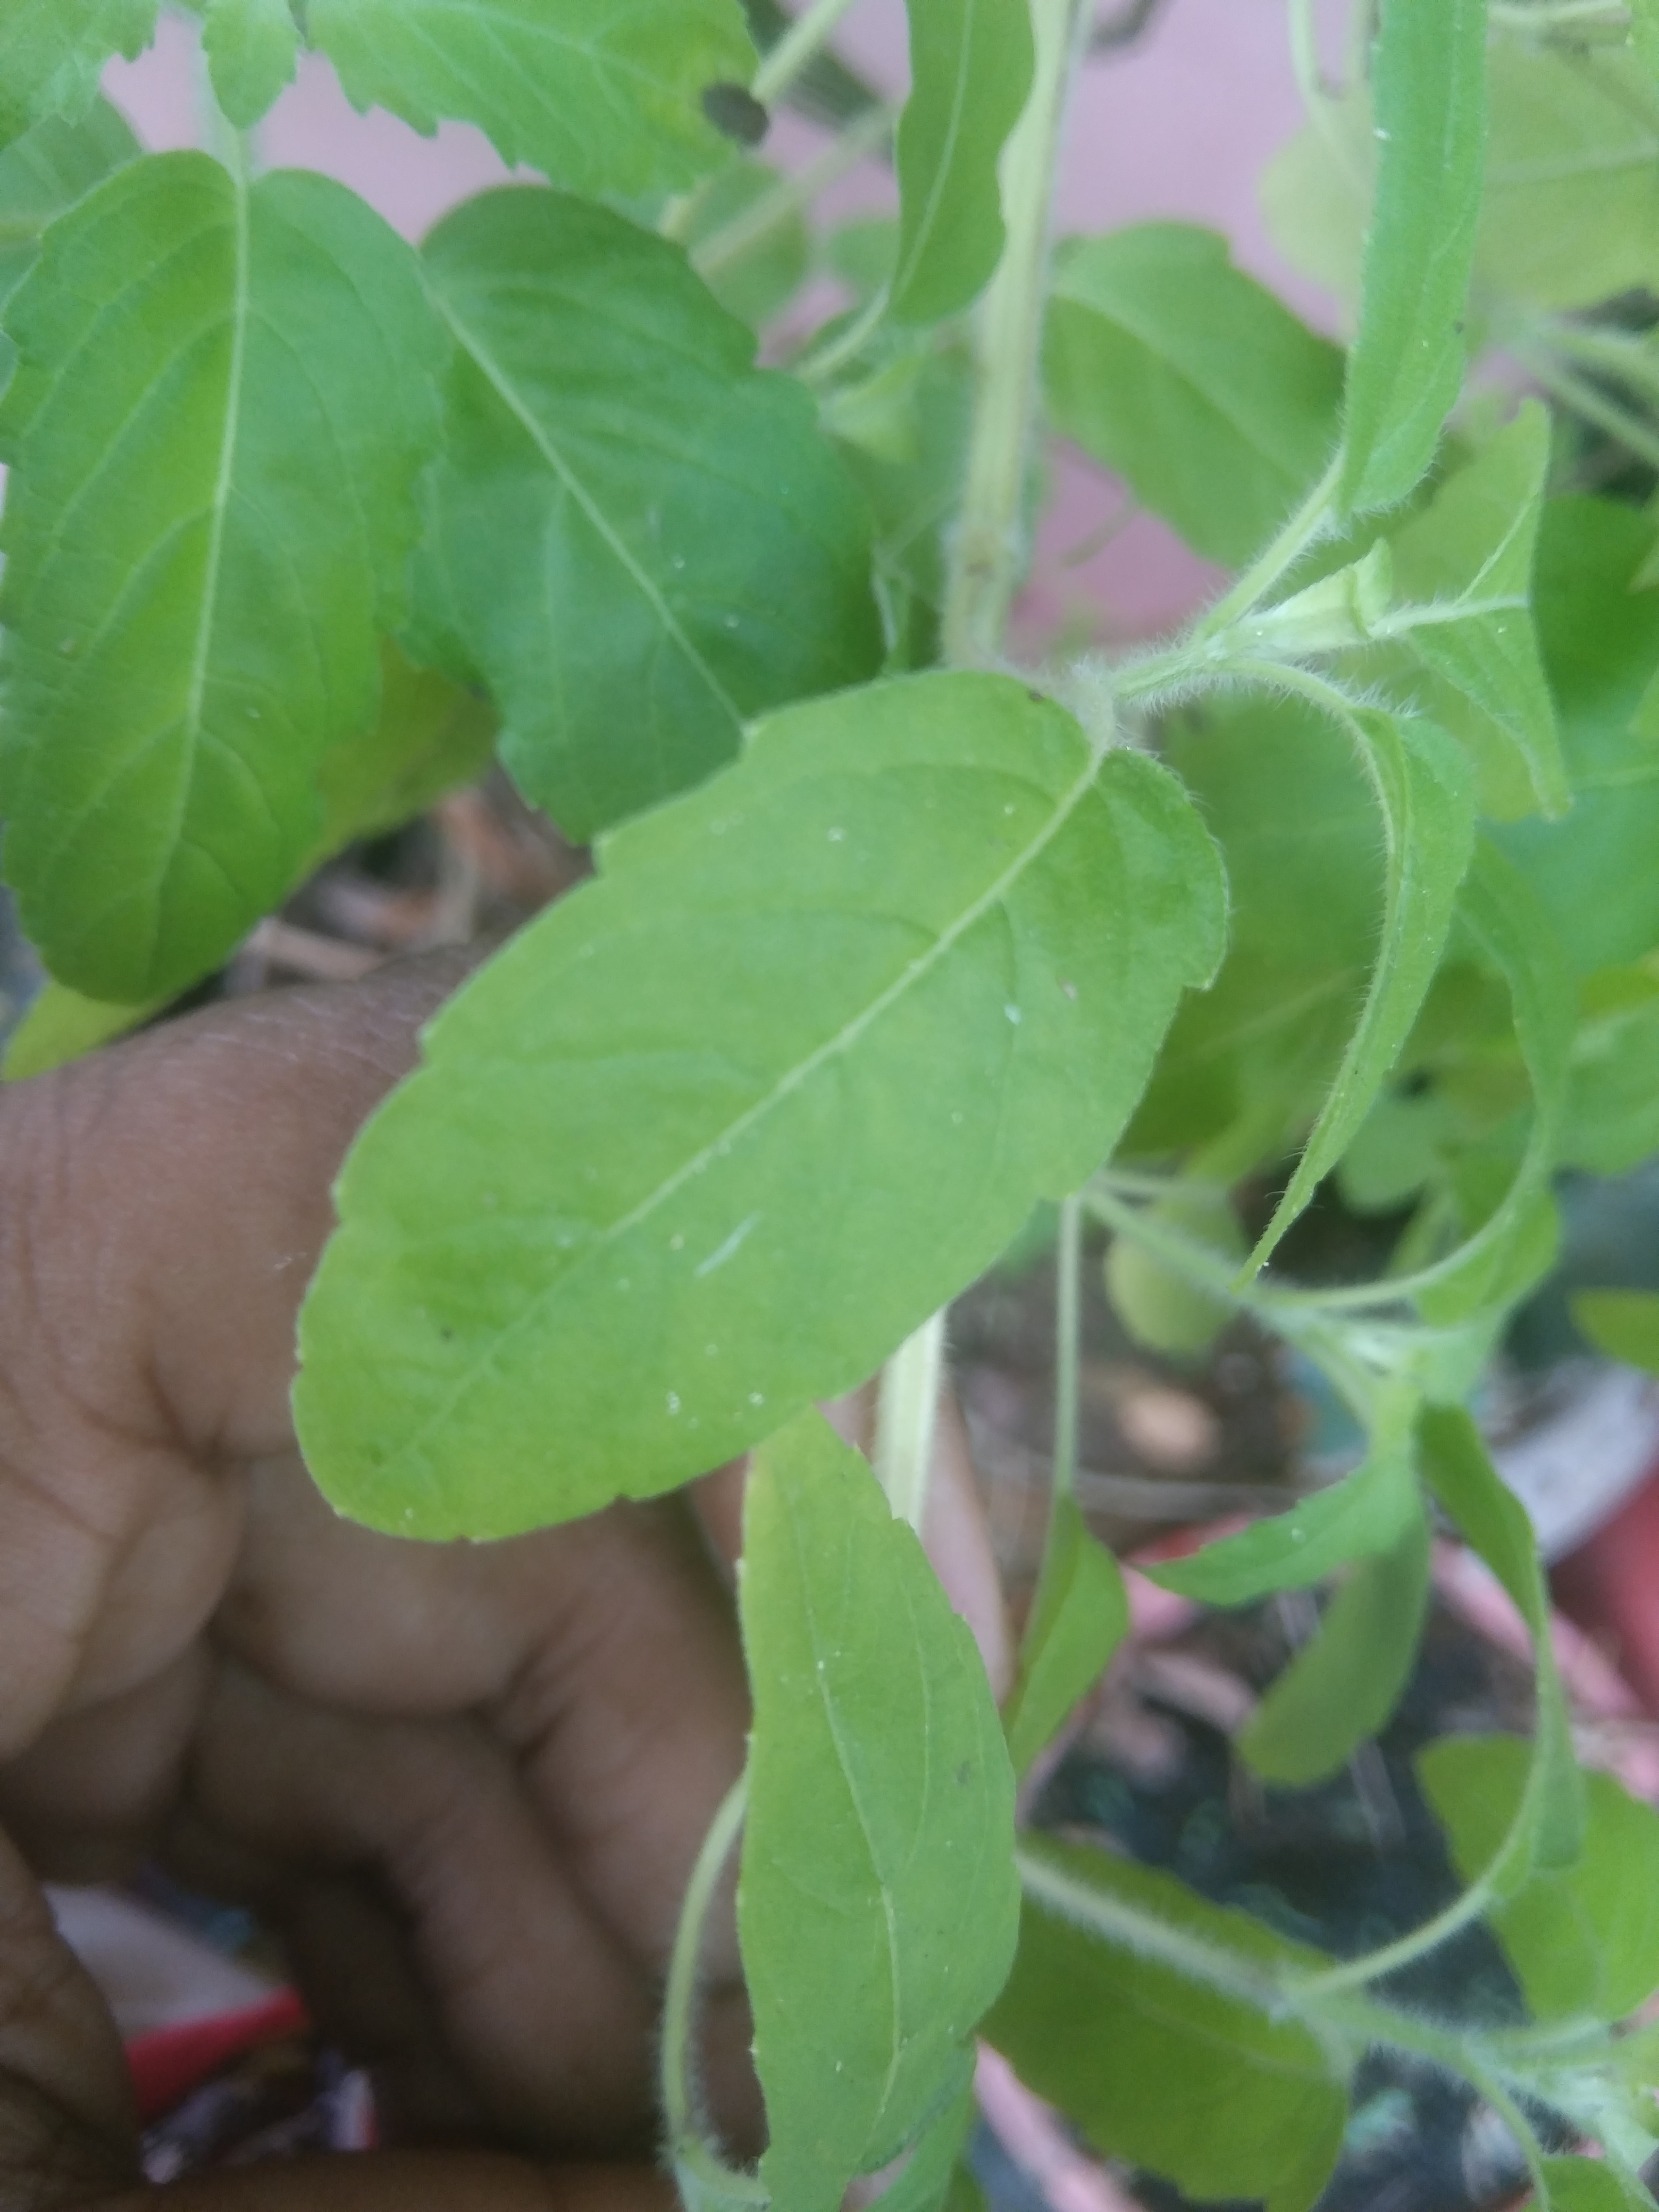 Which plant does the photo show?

tulshi
